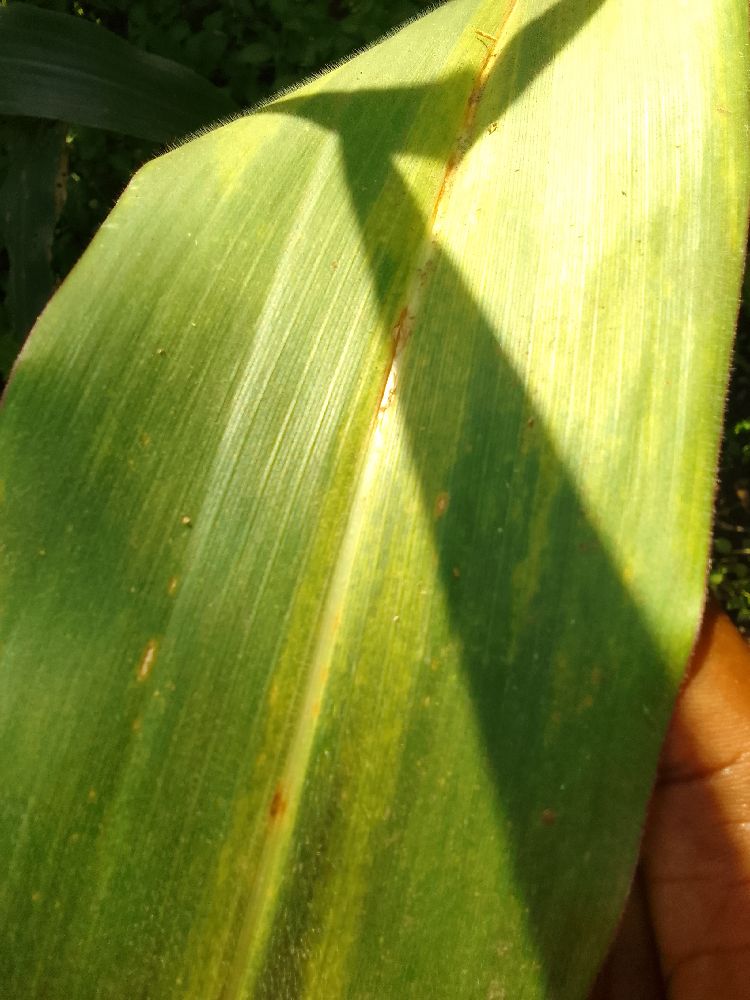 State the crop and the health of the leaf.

maize, maize lethal necrosis
